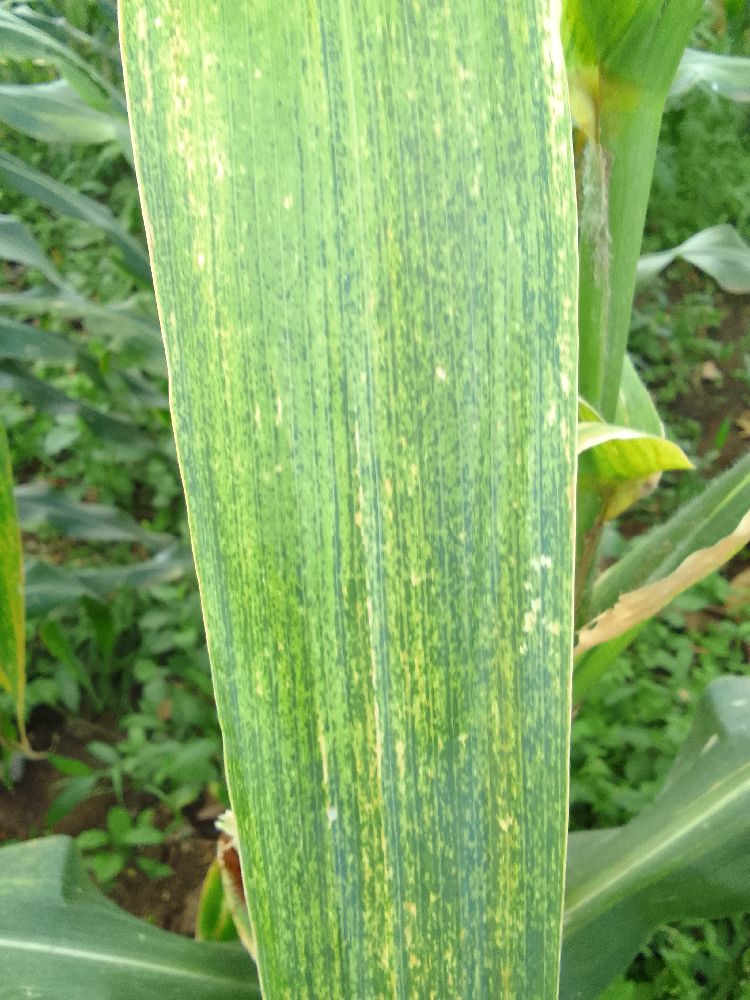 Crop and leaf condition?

maize, maize lethal necrosis
